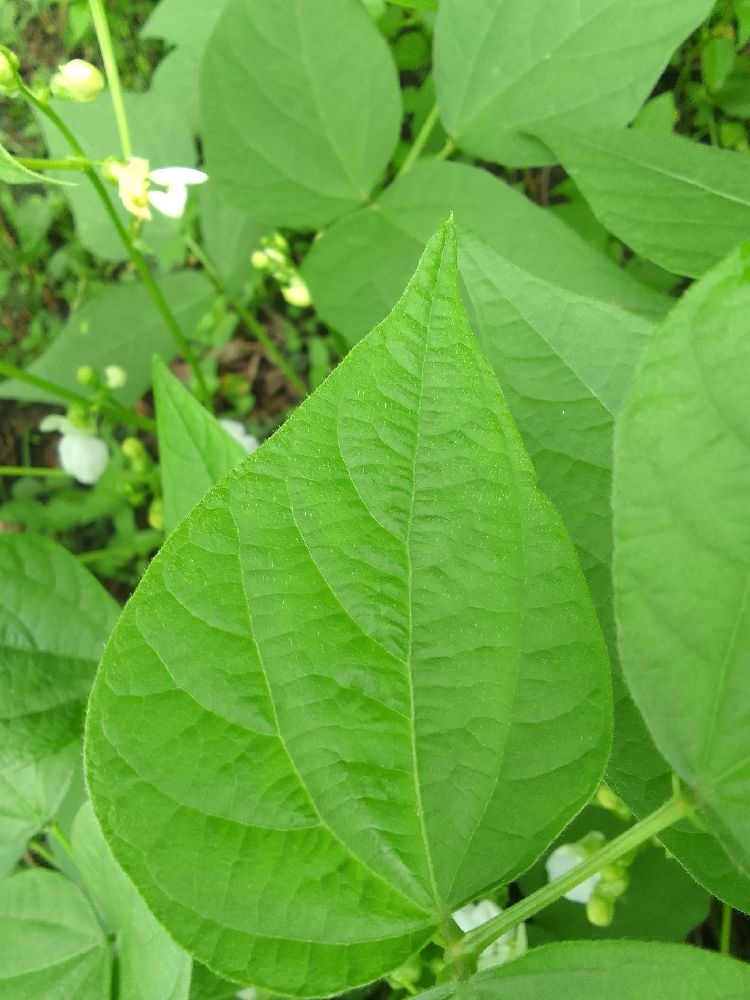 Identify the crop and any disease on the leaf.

common bean, healthy
